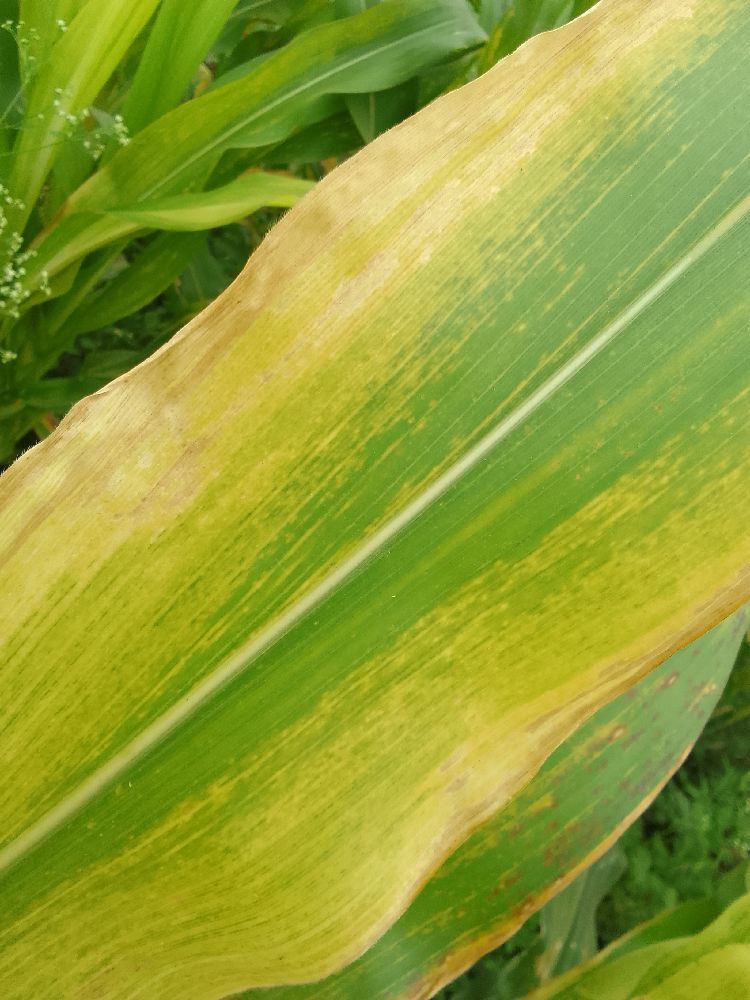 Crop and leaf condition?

maize, maize lethal necrosis
